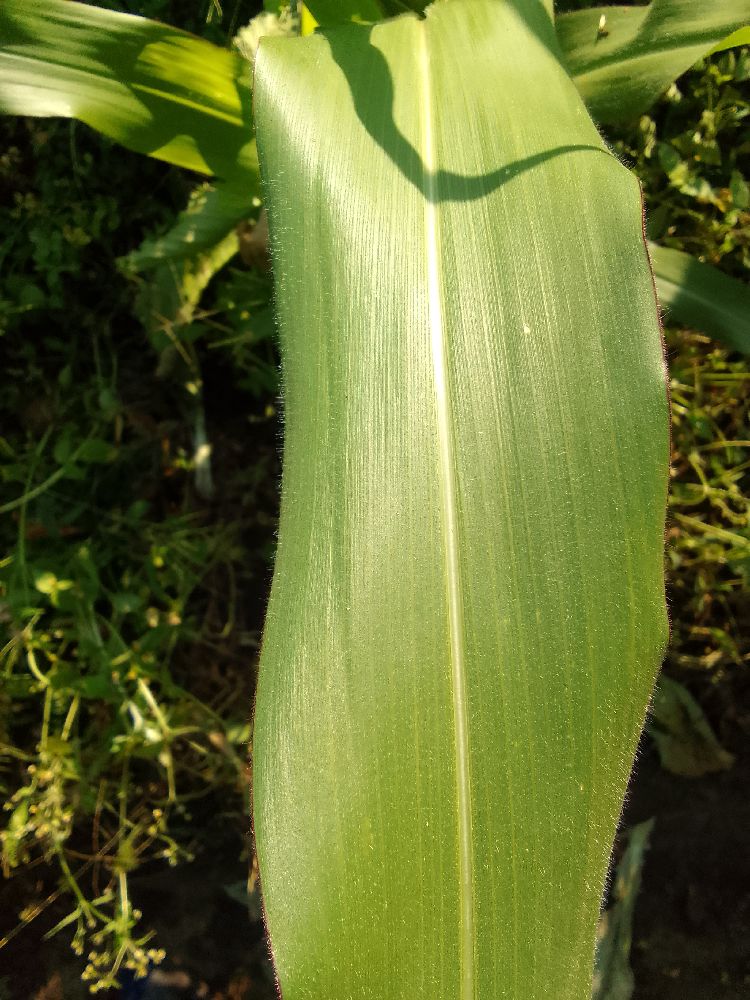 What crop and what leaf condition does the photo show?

maize, healthy
